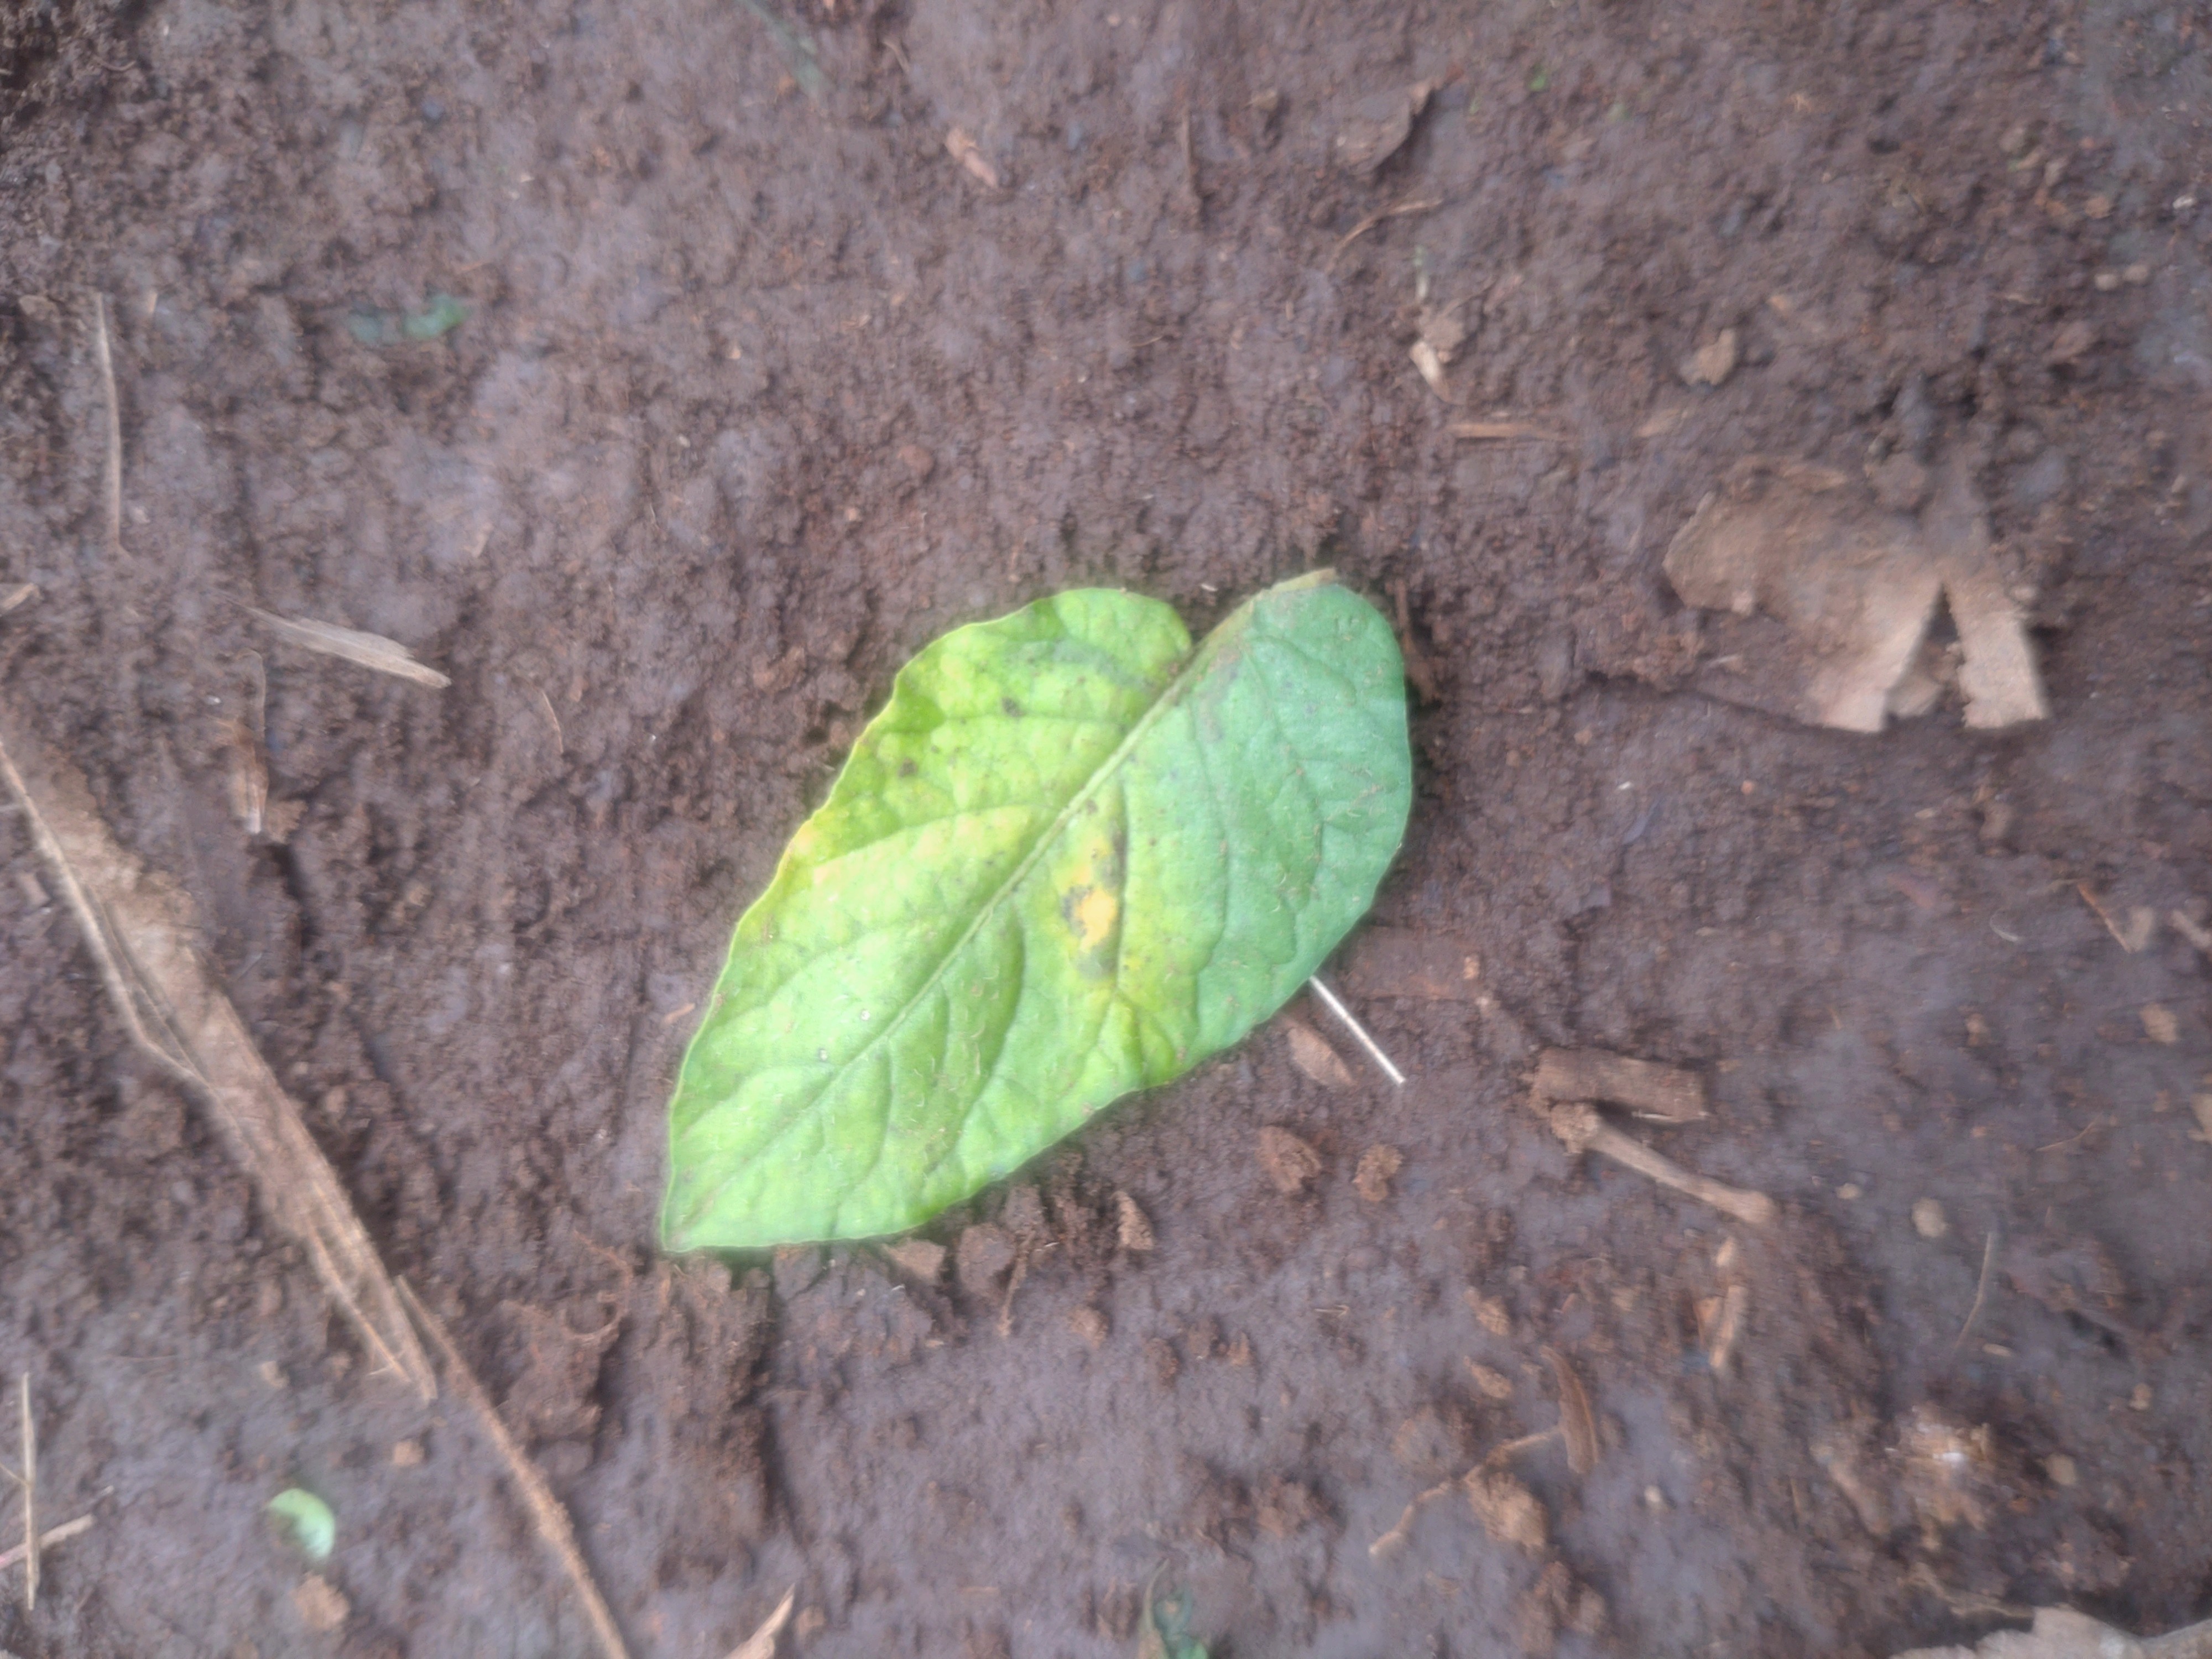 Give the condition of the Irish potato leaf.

late blight
